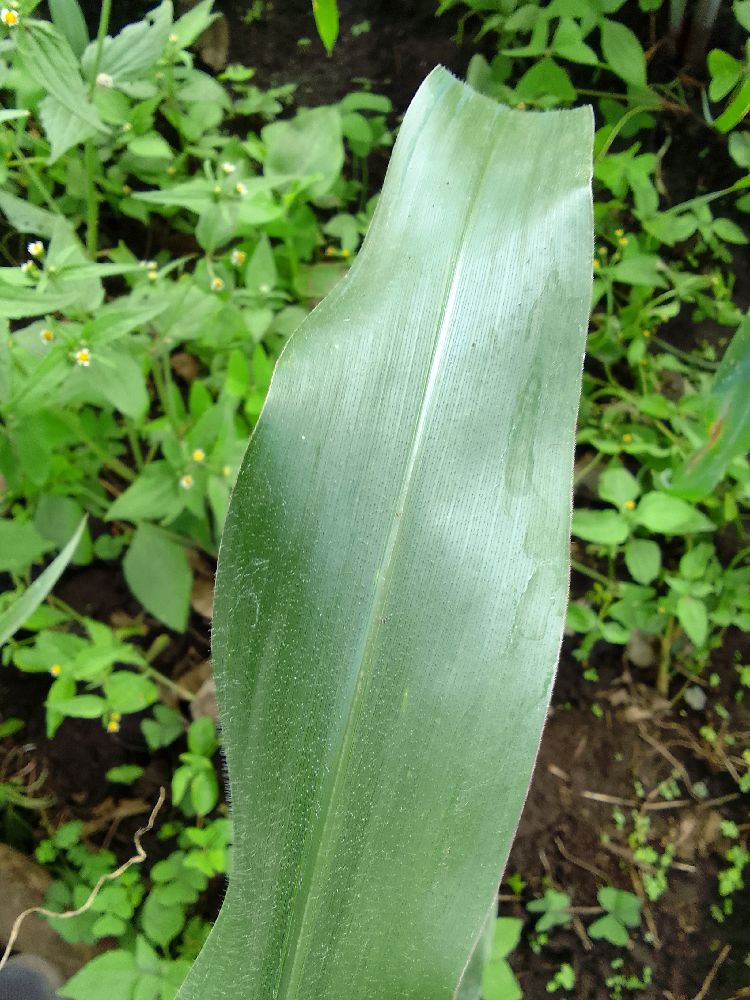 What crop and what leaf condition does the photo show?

maize, healthy
